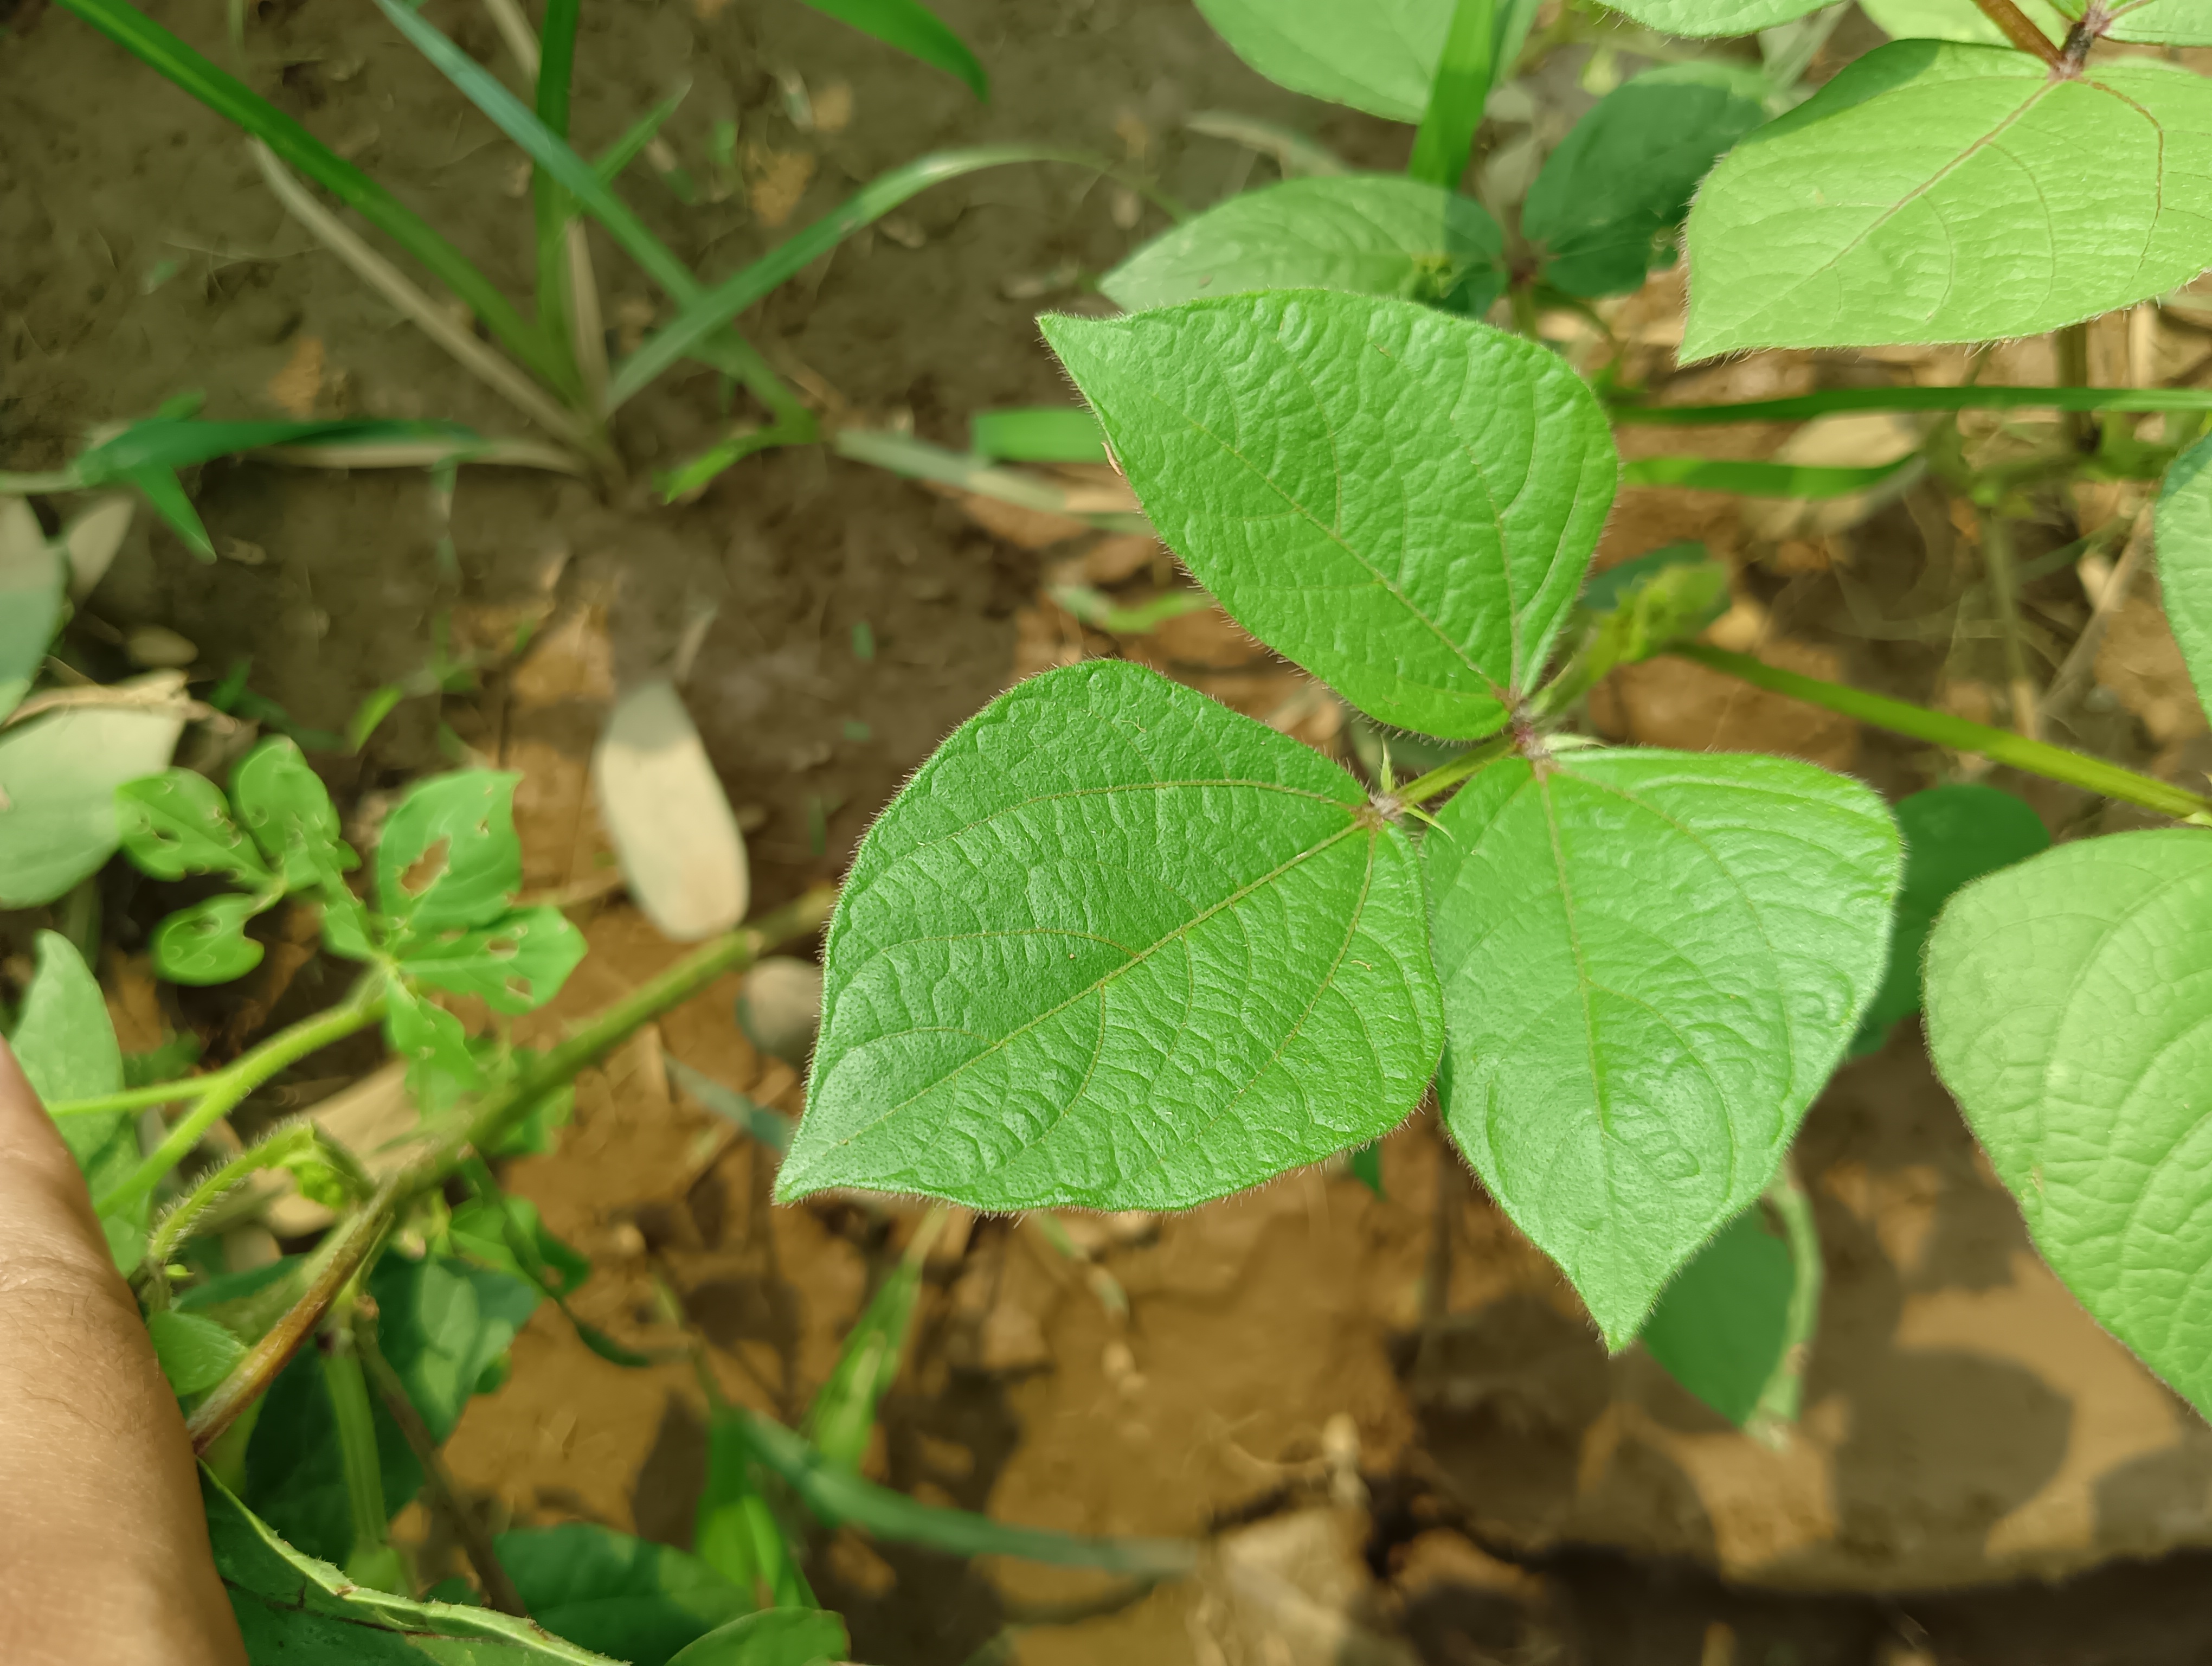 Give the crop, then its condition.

mungbean, healthy
